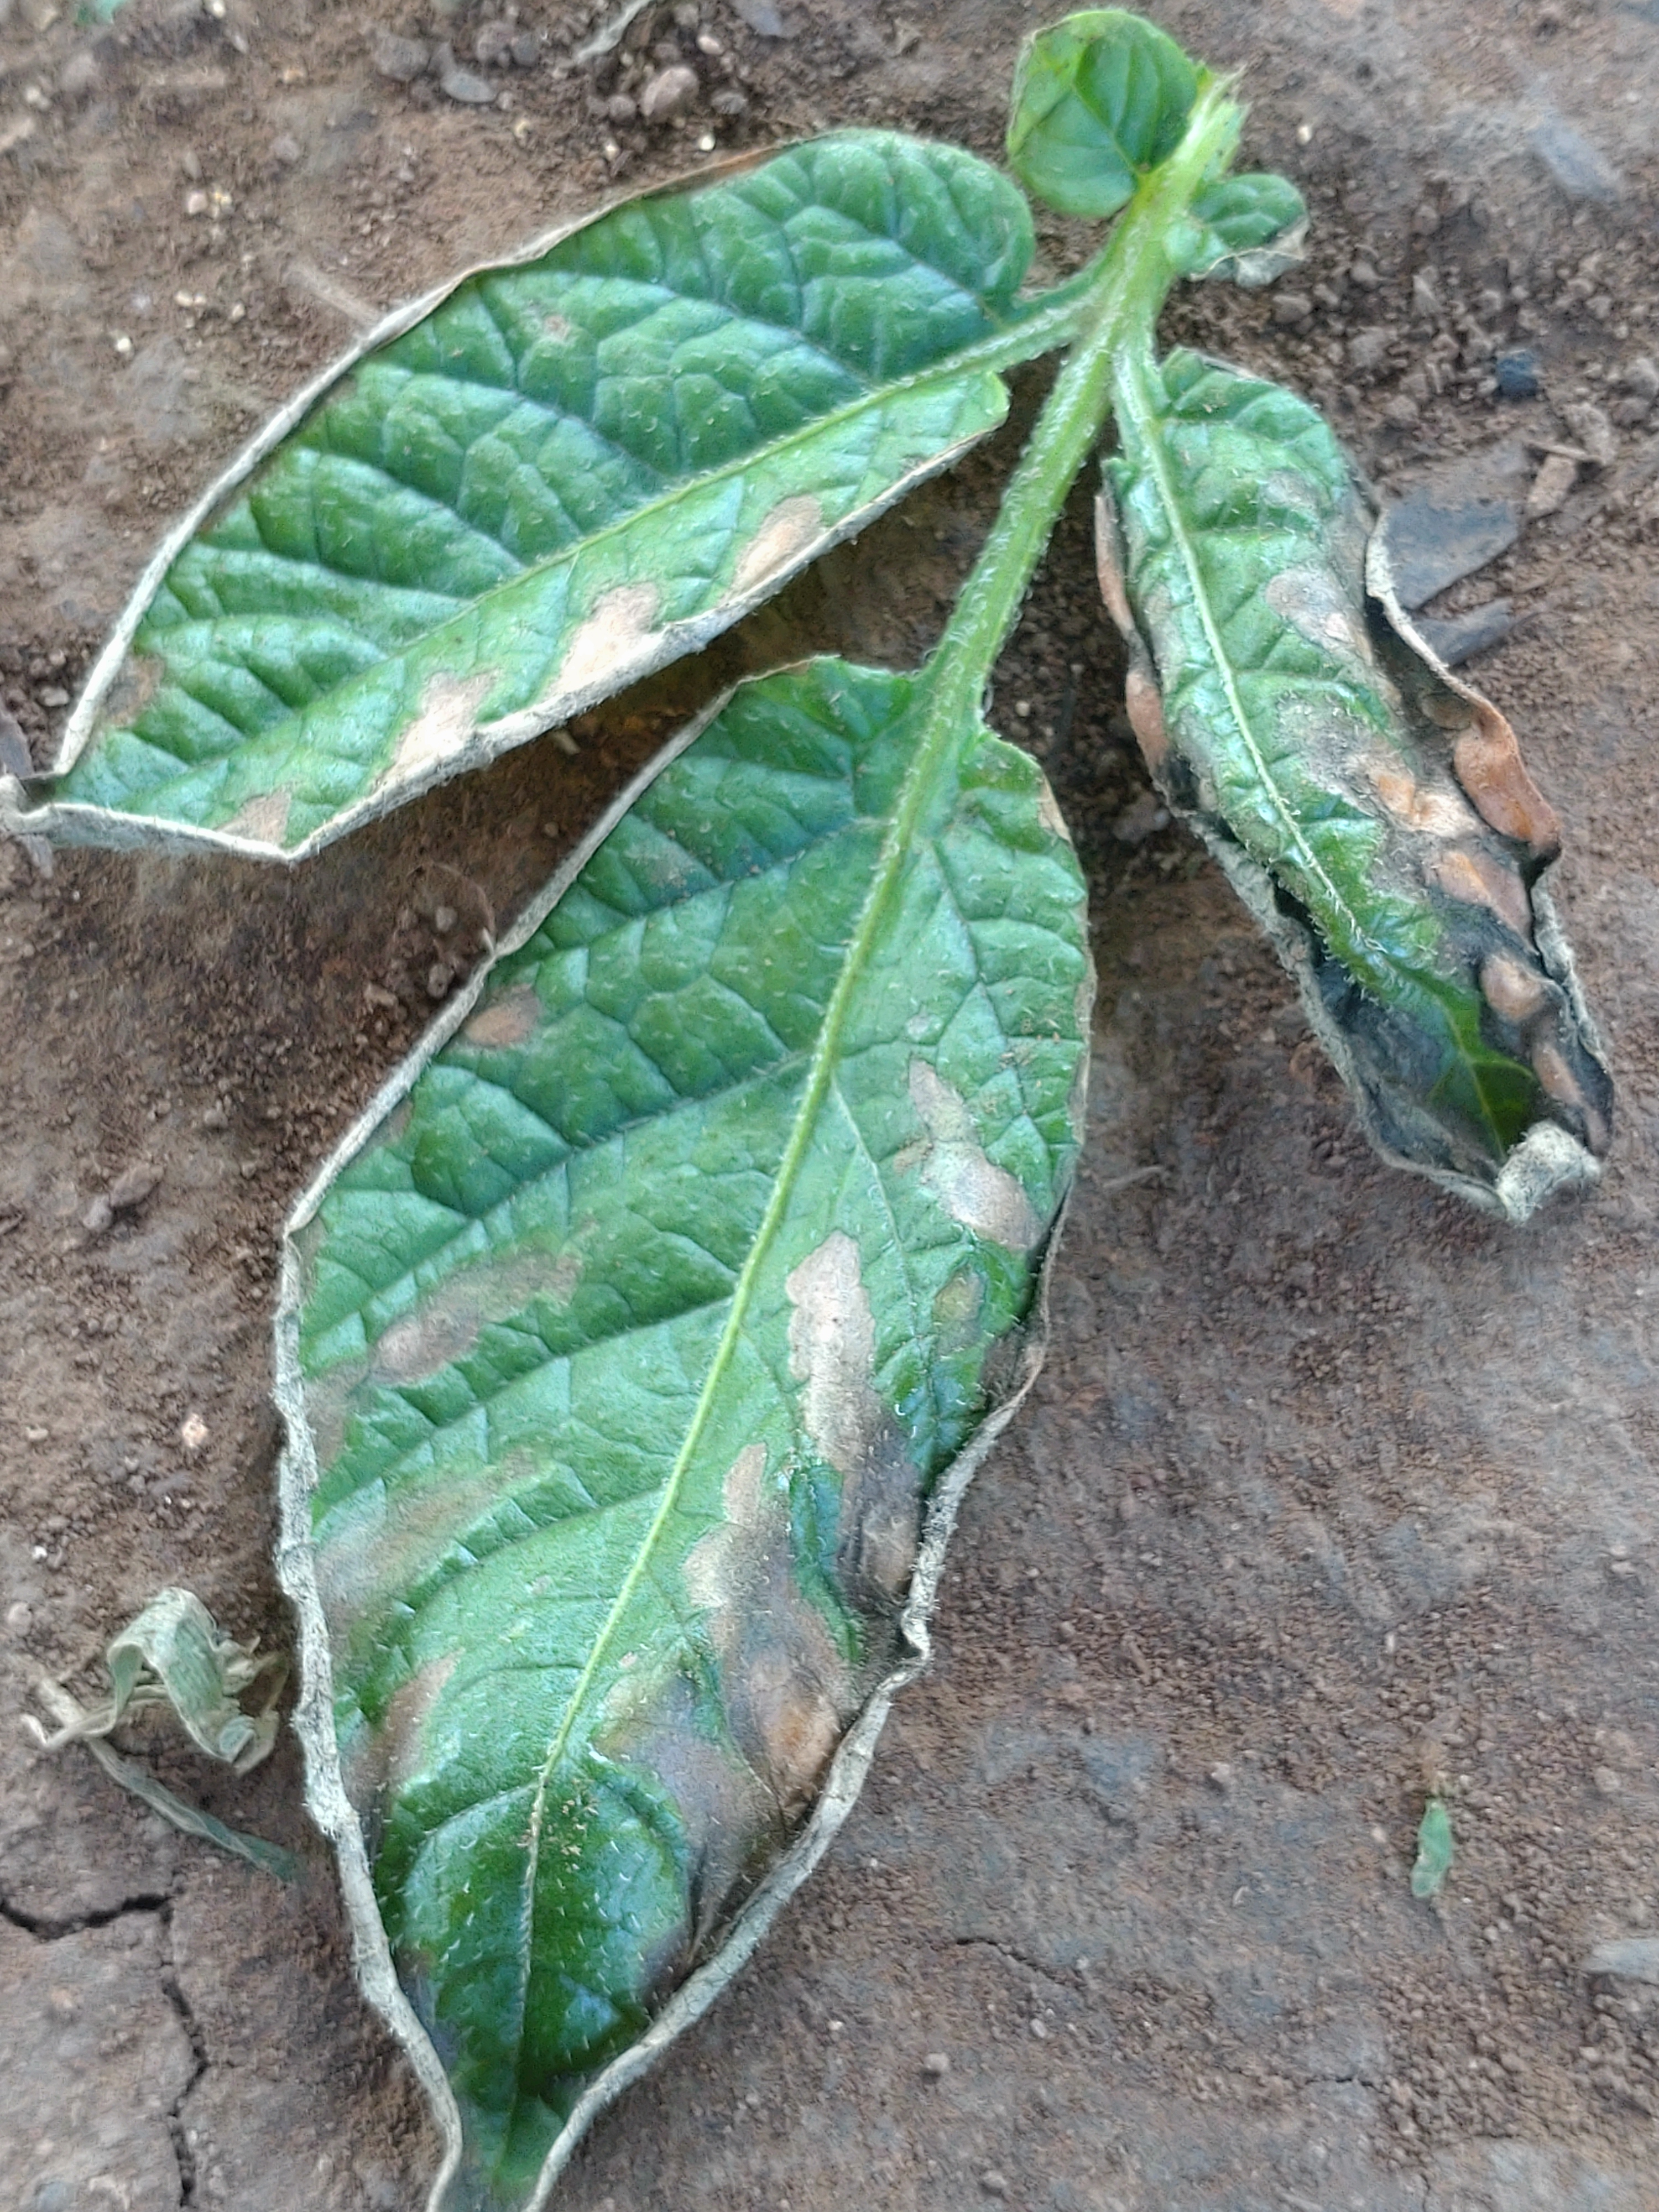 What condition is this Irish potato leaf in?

early blight
